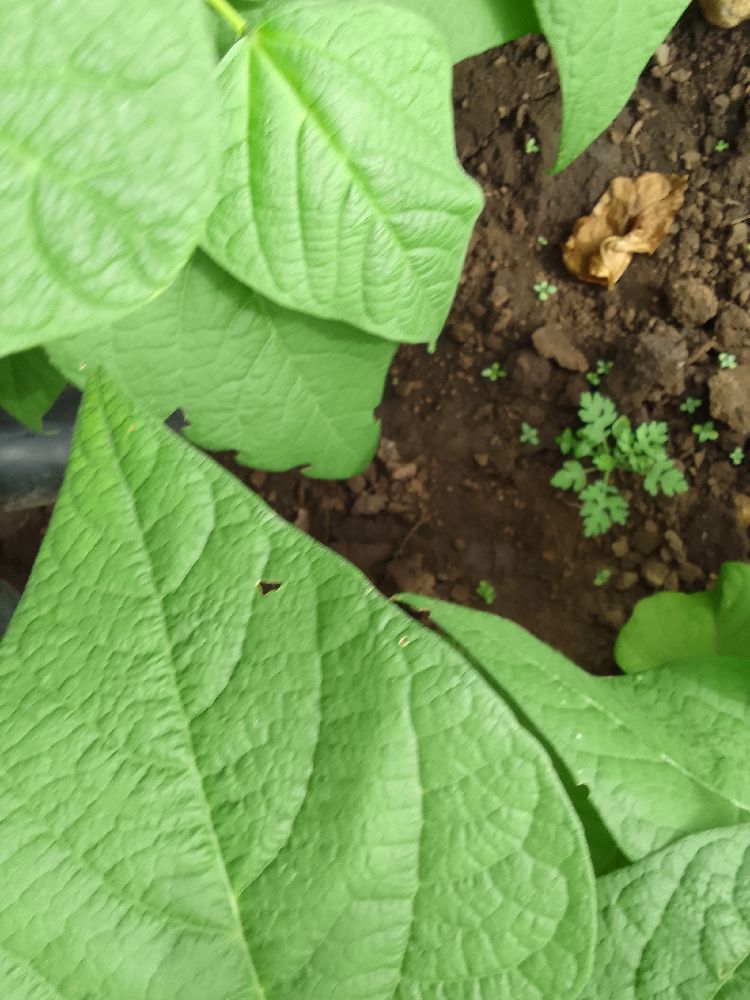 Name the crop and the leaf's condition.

common bean, healthy
